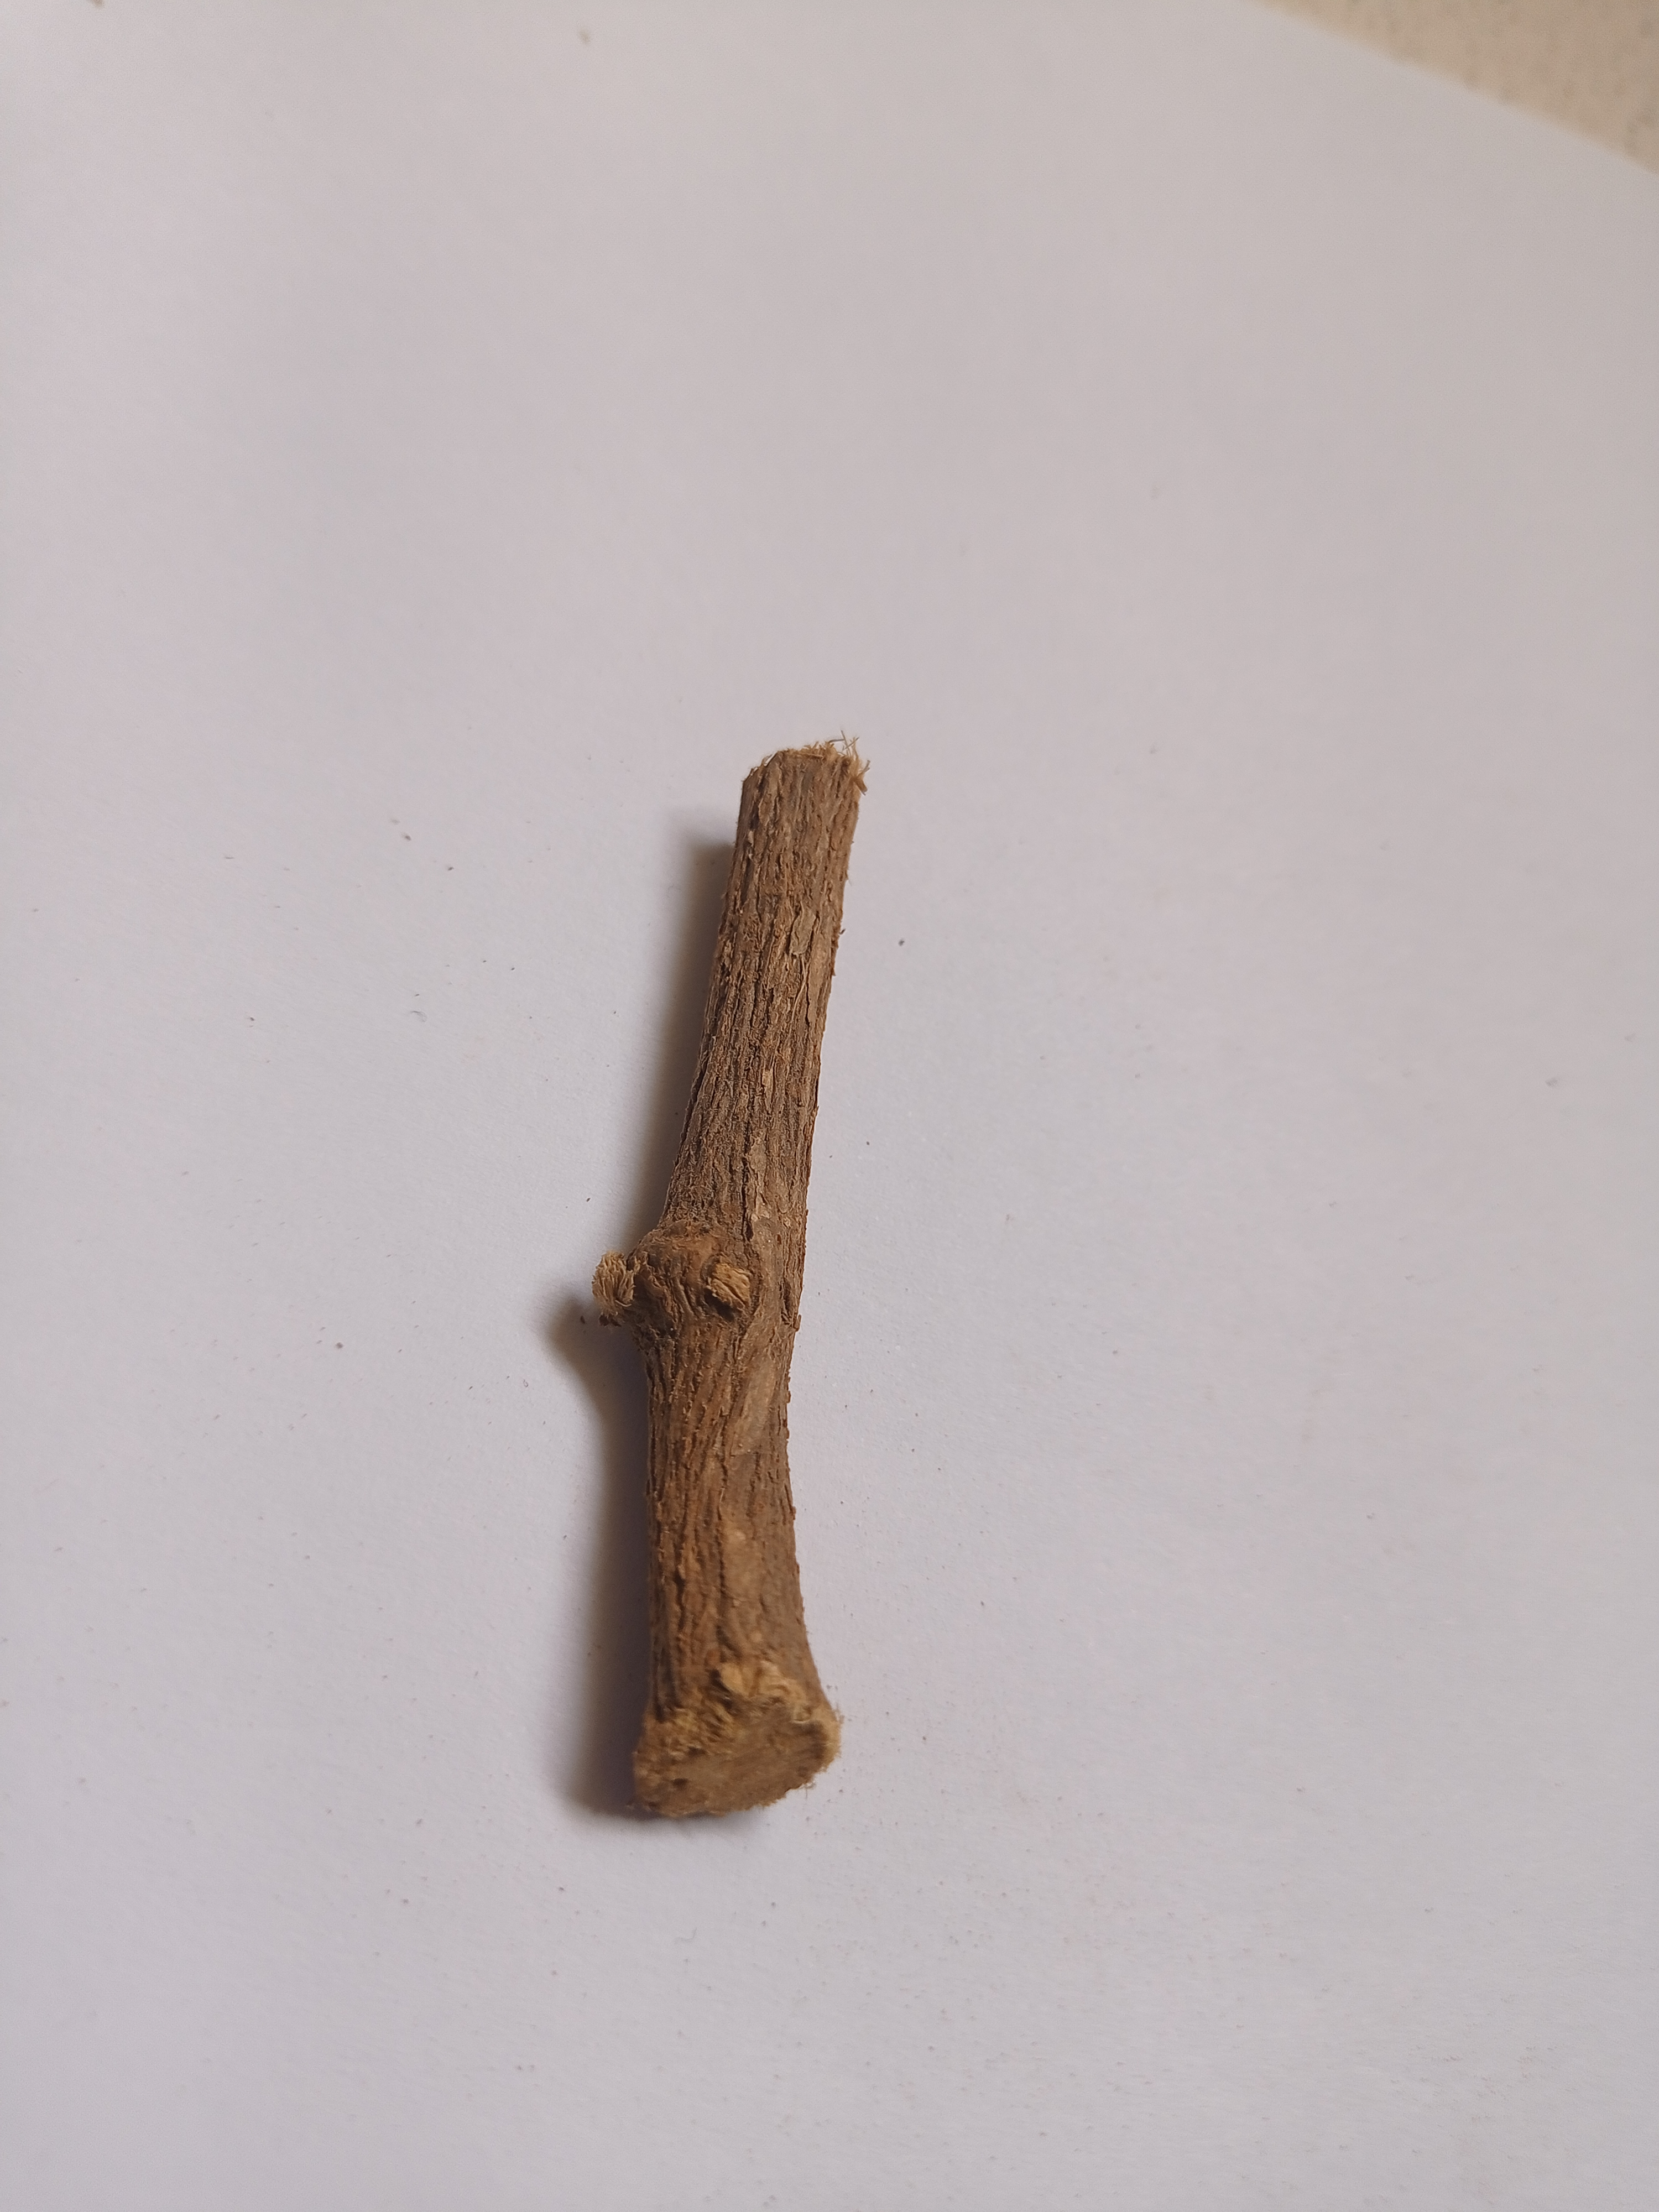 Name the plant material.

jesthamadh
